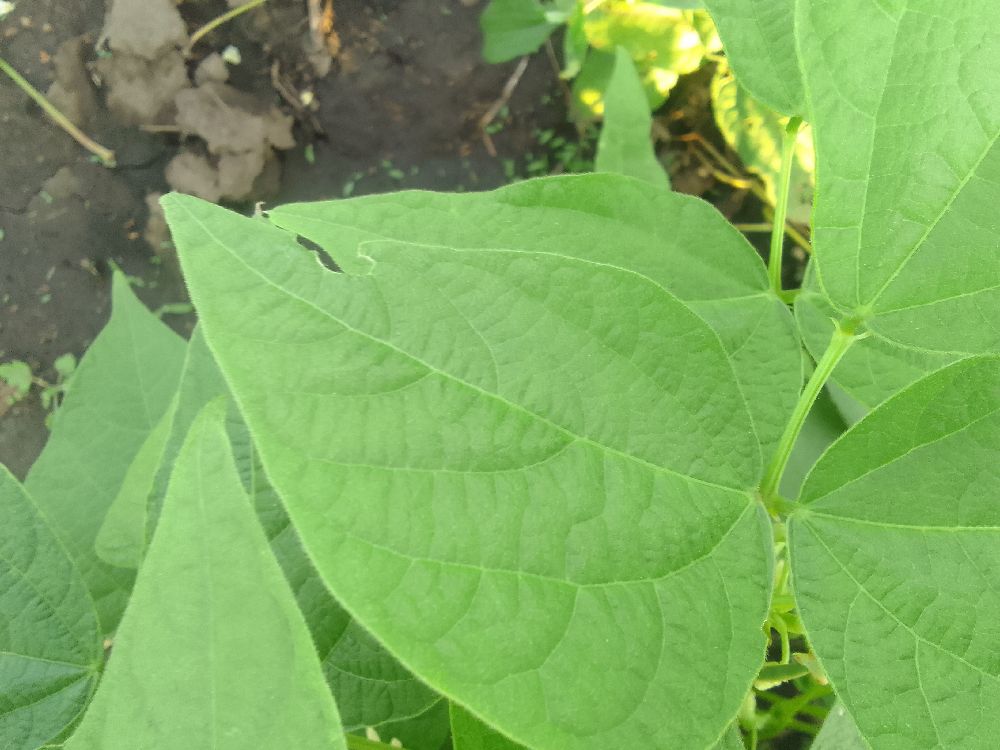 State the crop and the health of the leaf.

common bean, healthy
